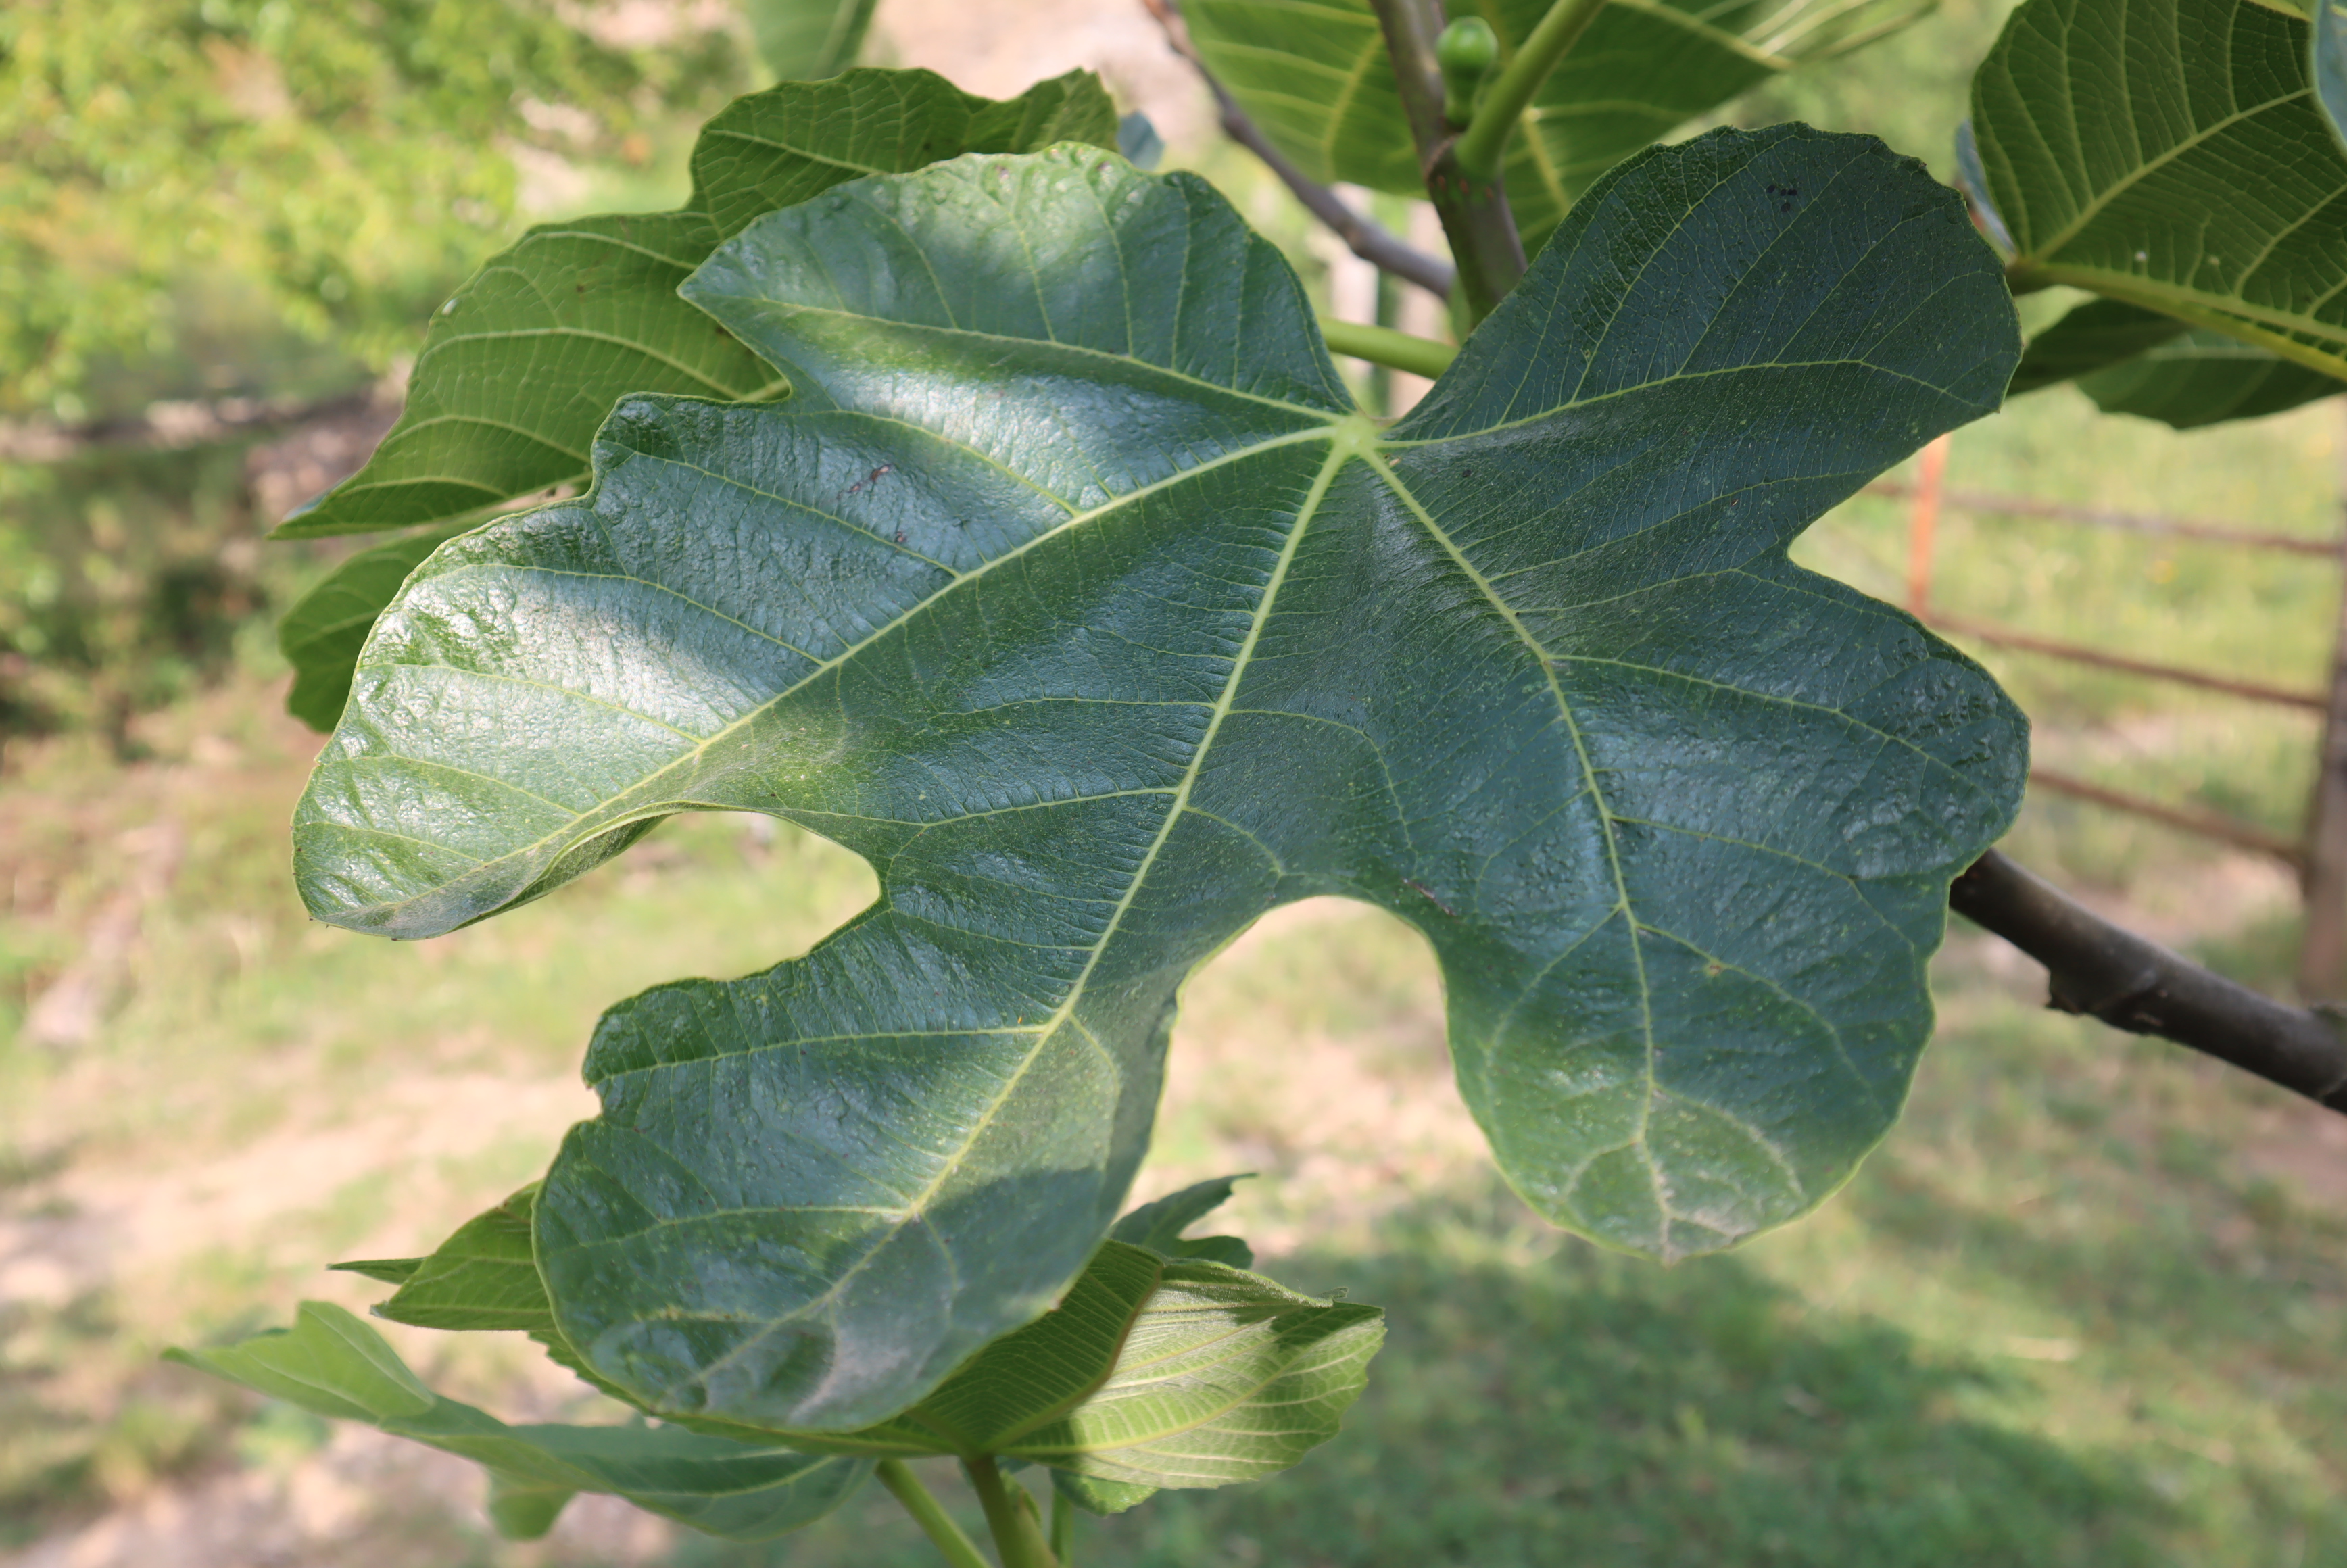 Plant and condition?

fig, healthy
